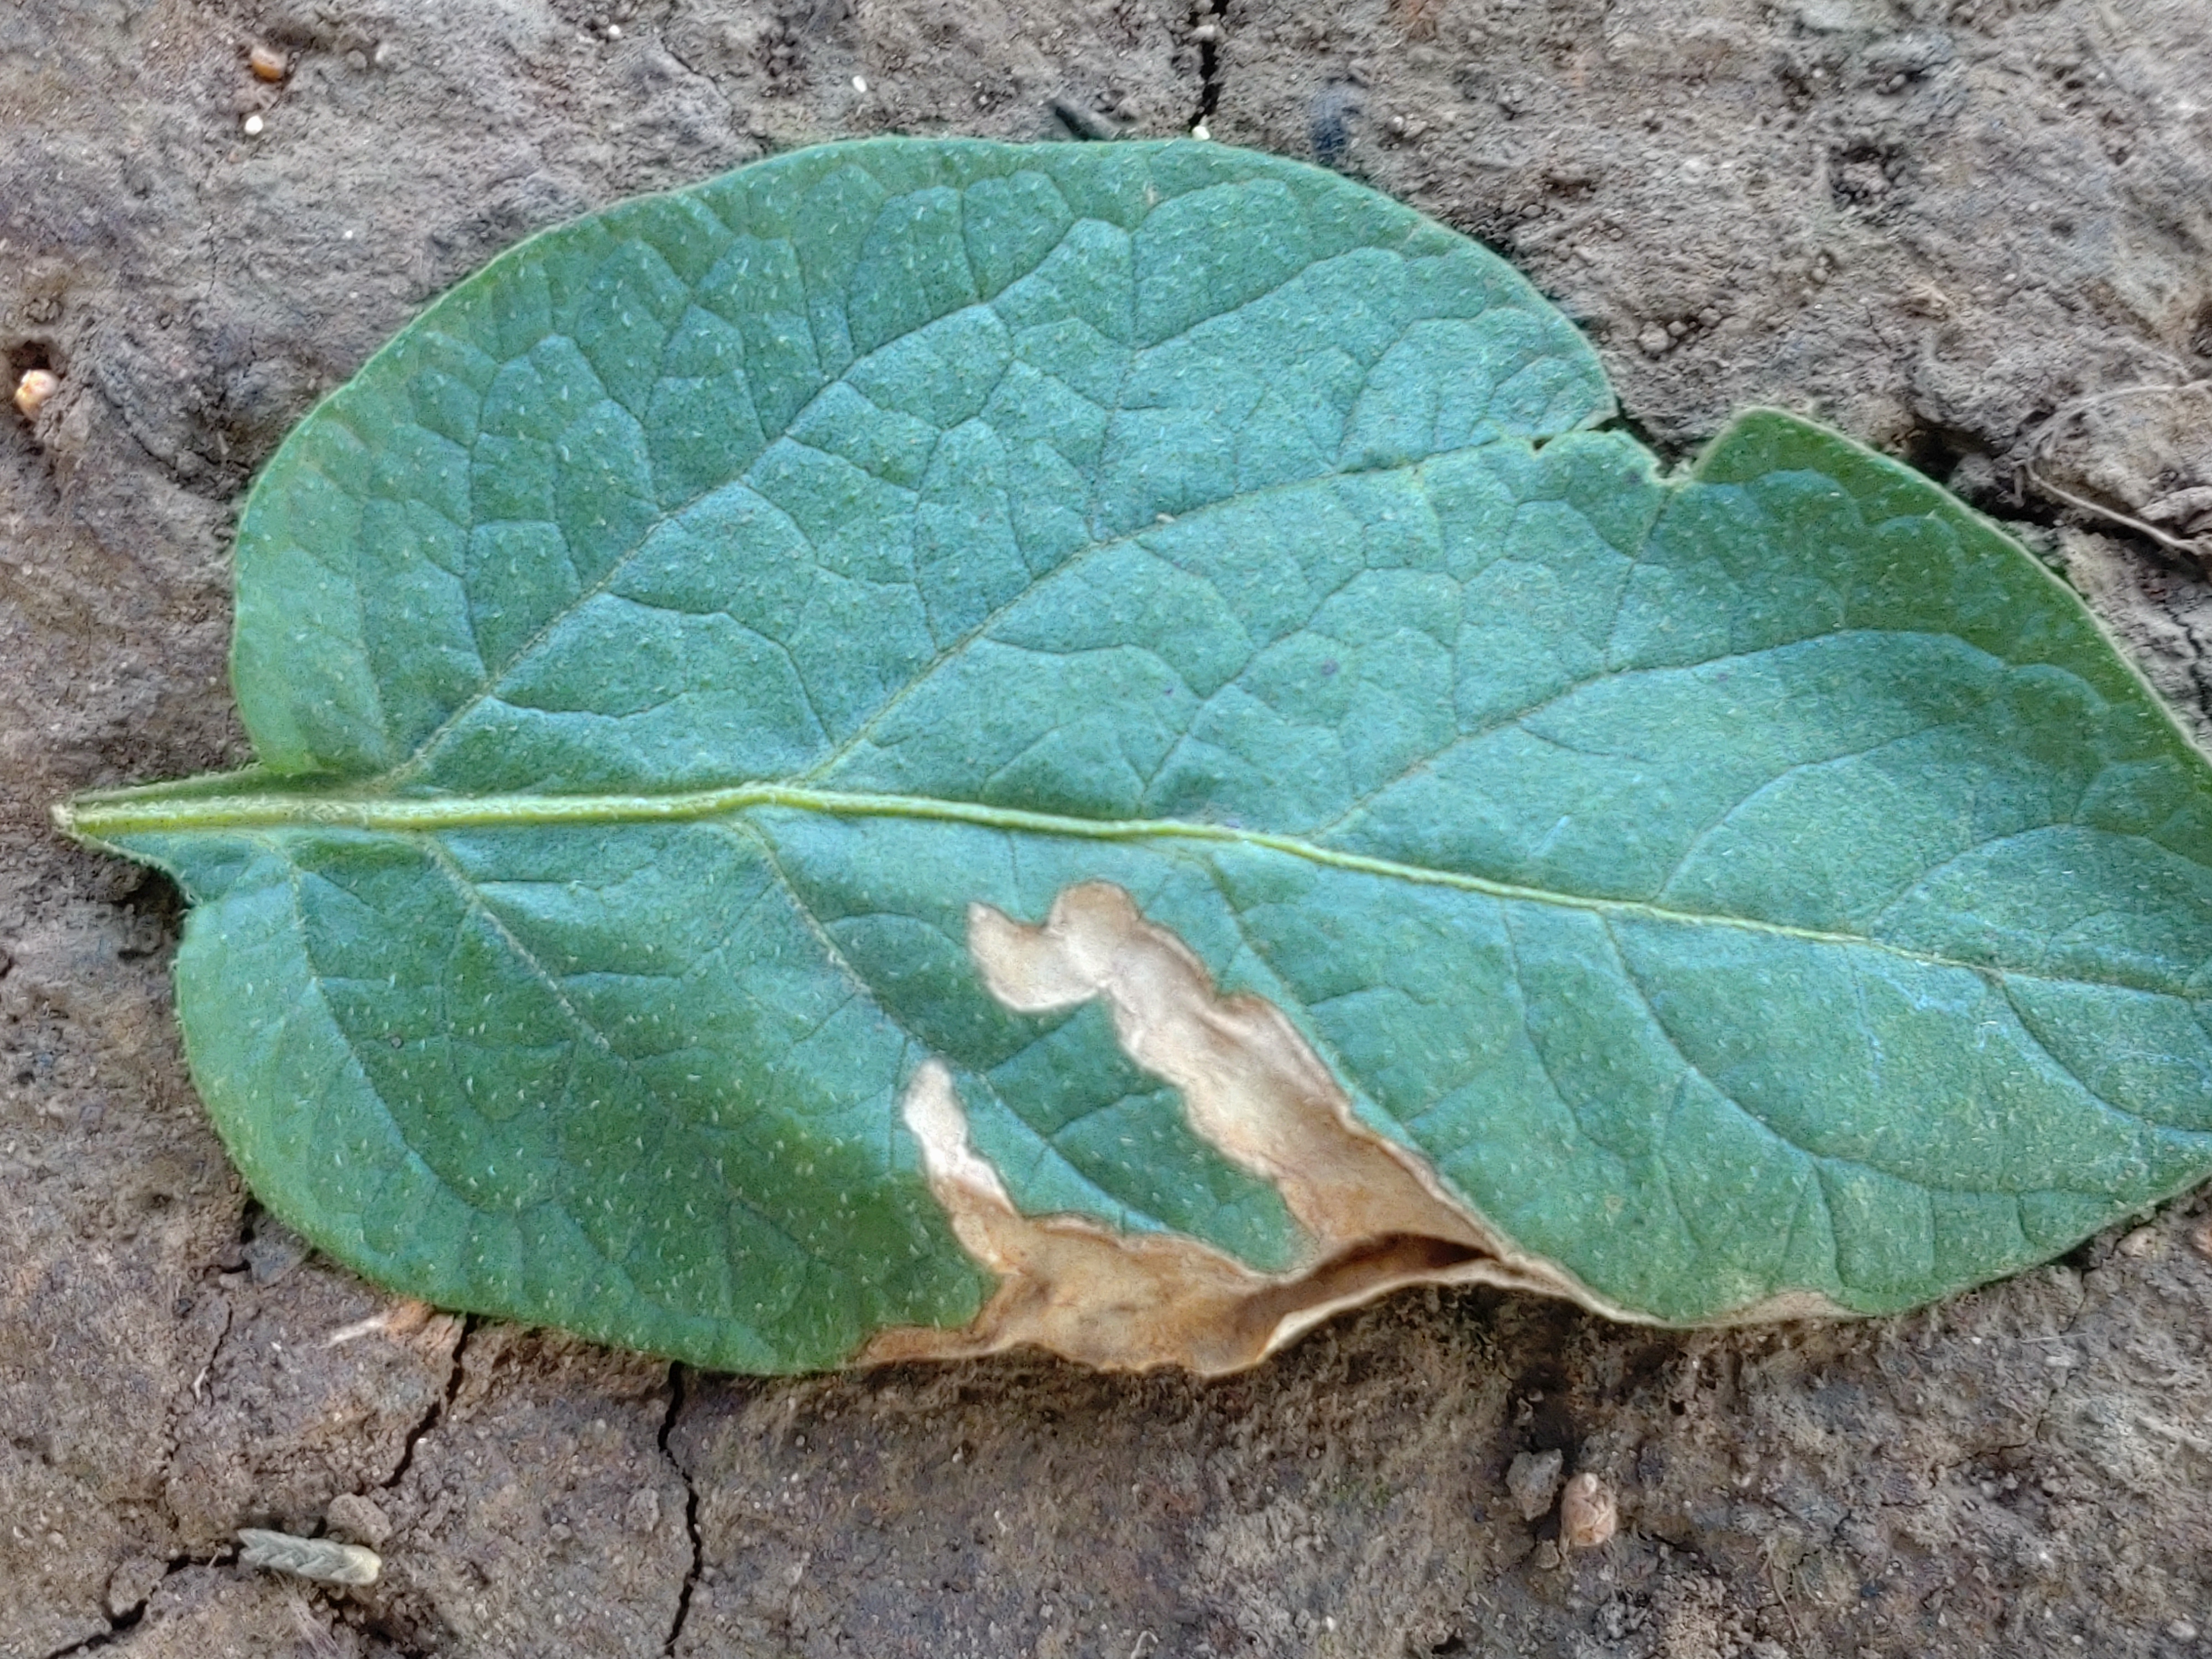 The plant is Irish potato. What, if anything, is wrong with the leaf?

early blight
